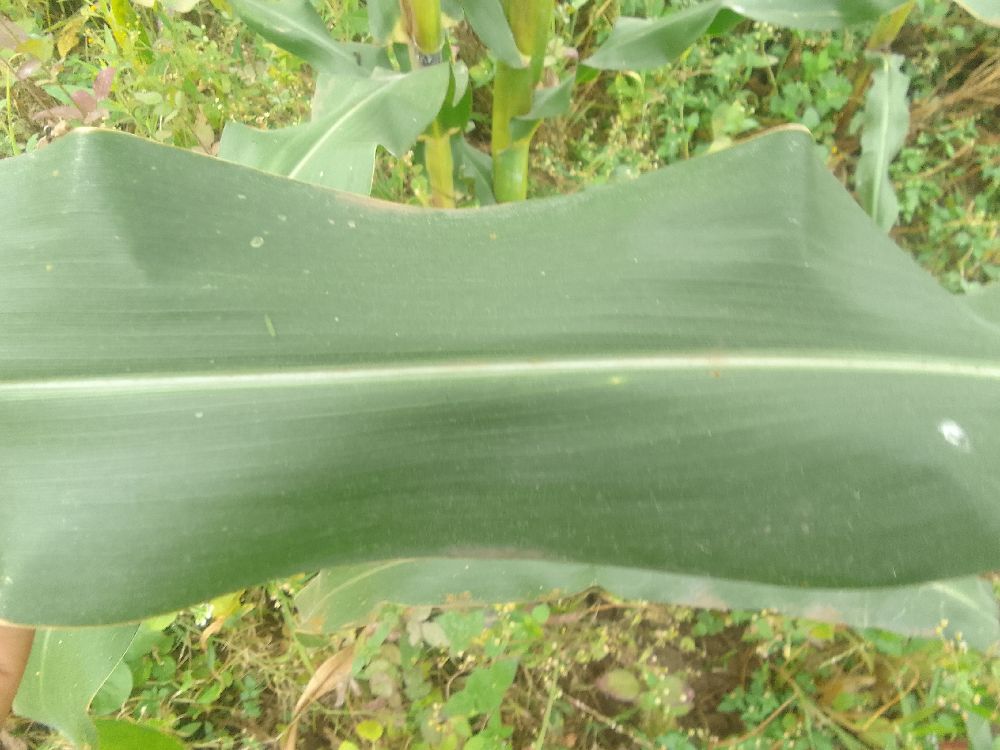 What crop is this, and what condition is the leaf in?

maize, healthy
